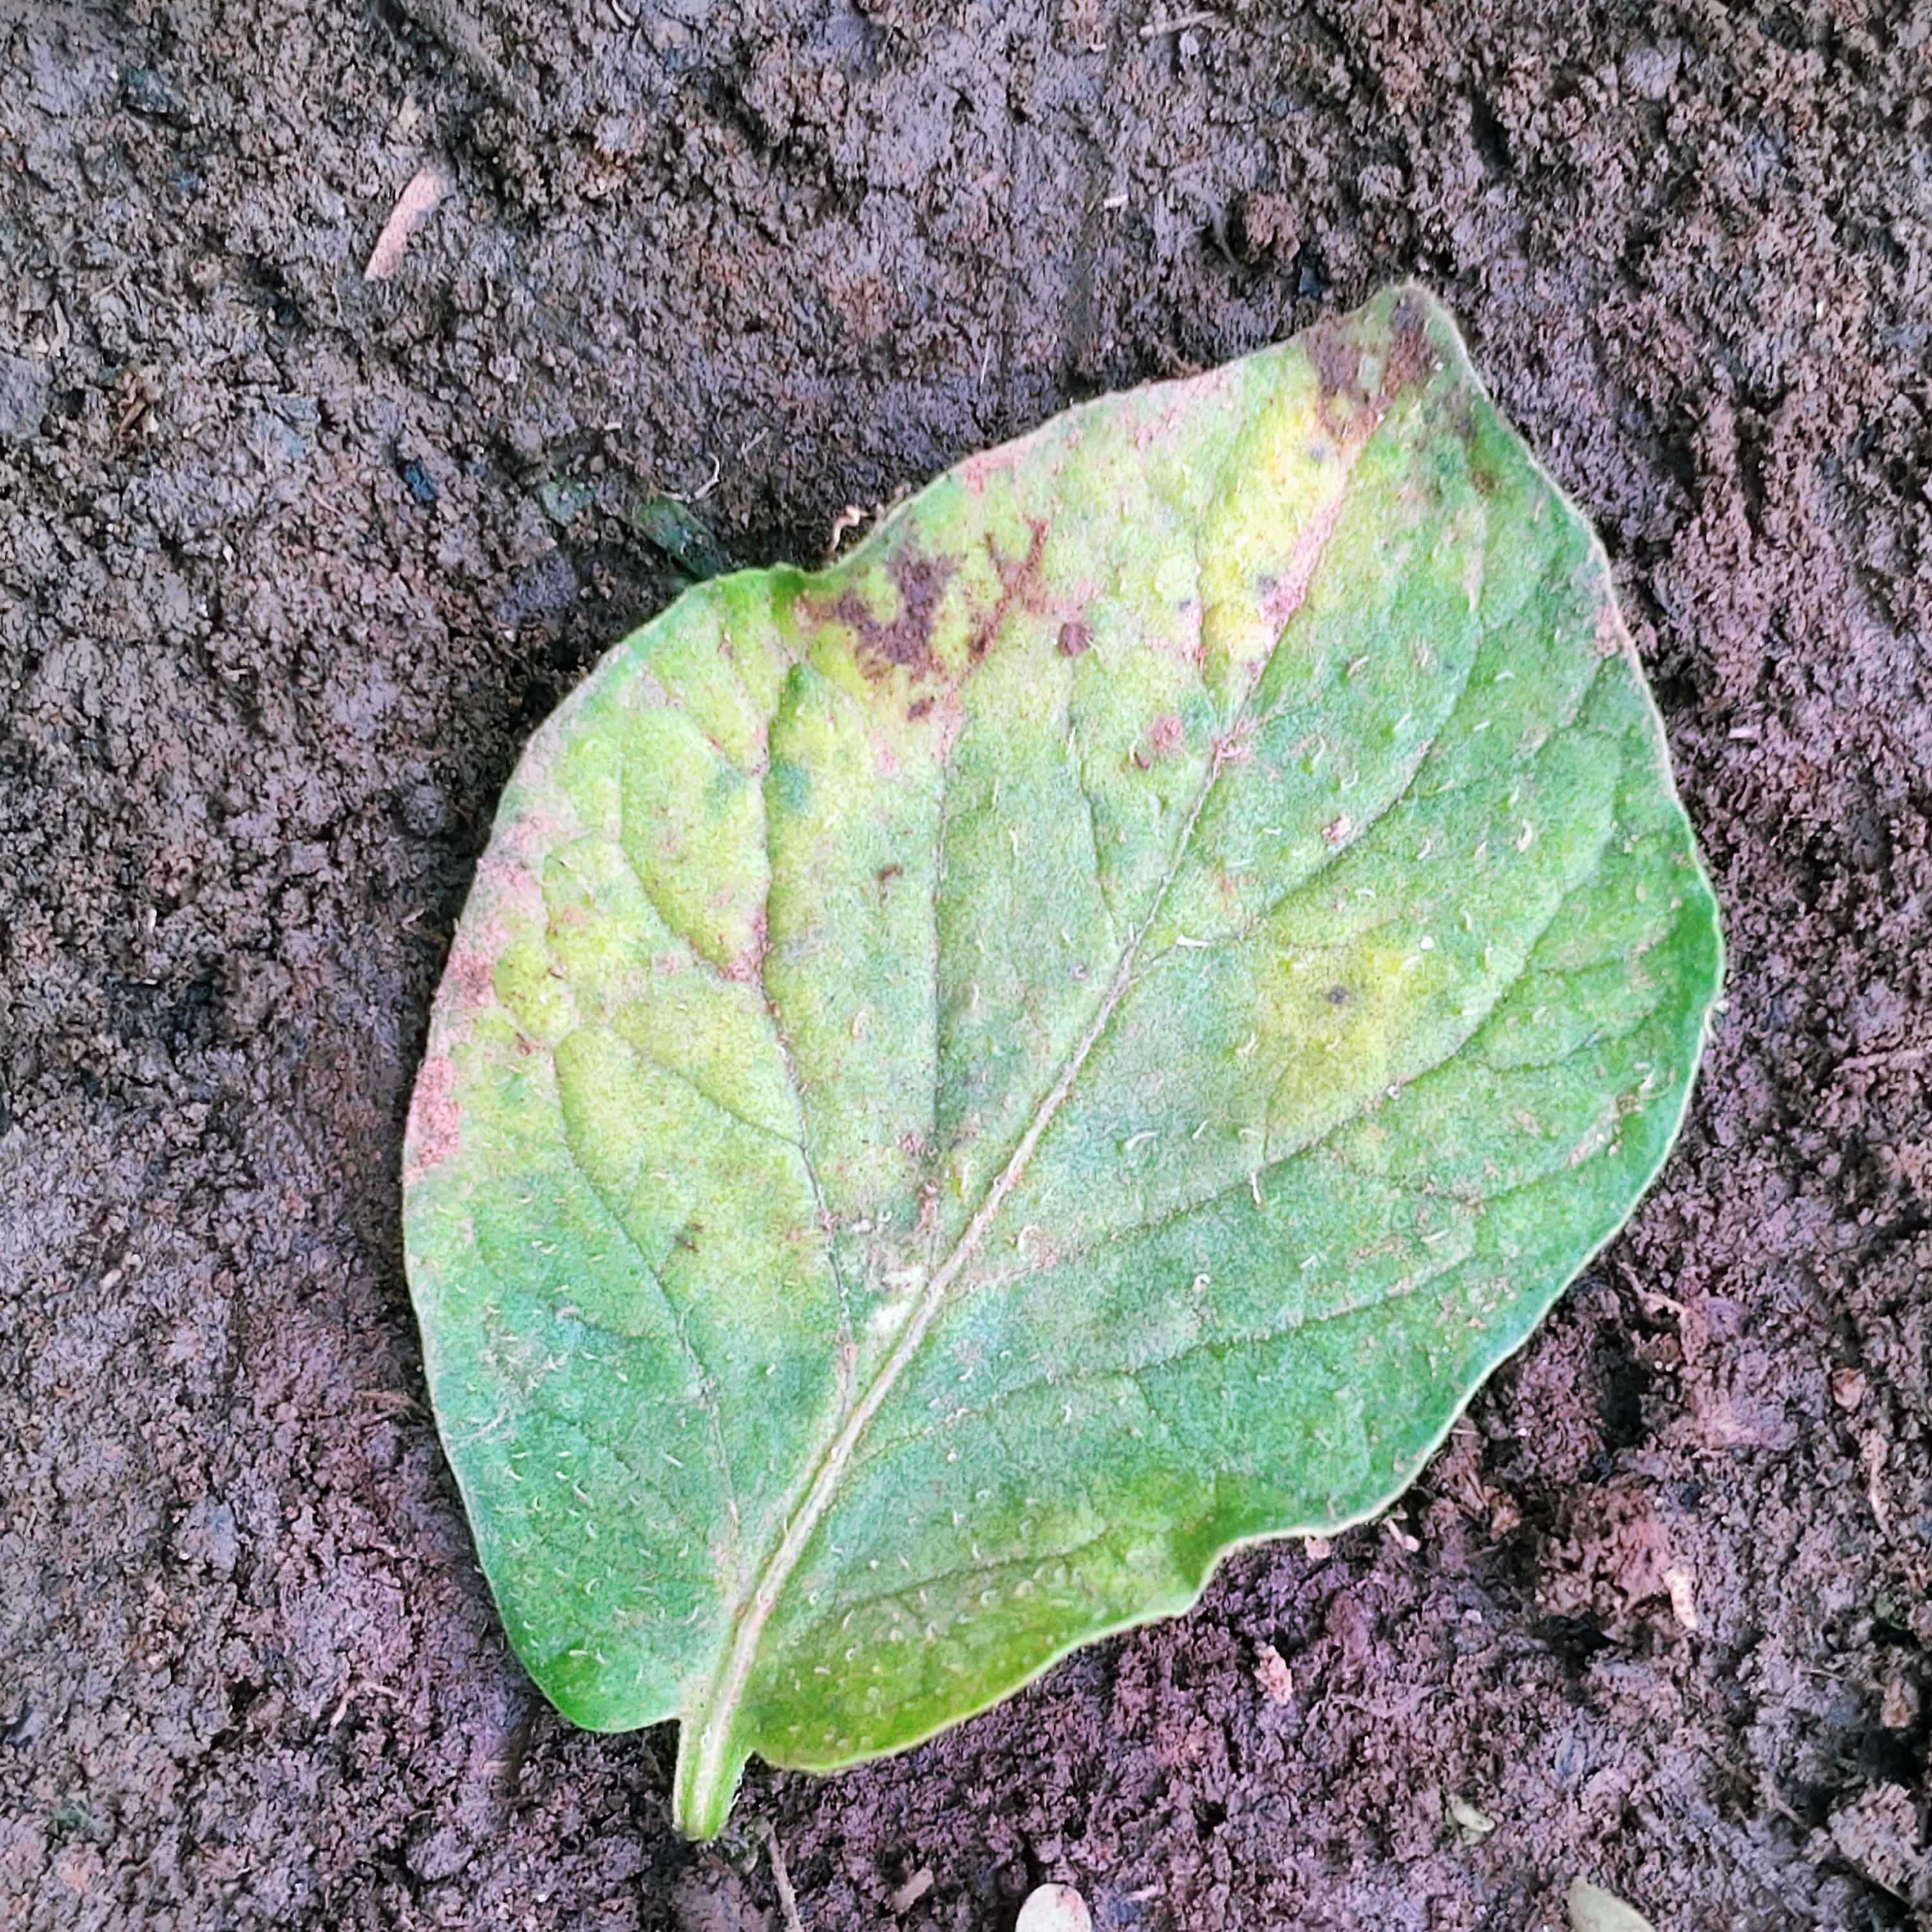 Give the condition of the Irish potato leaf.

late blight
